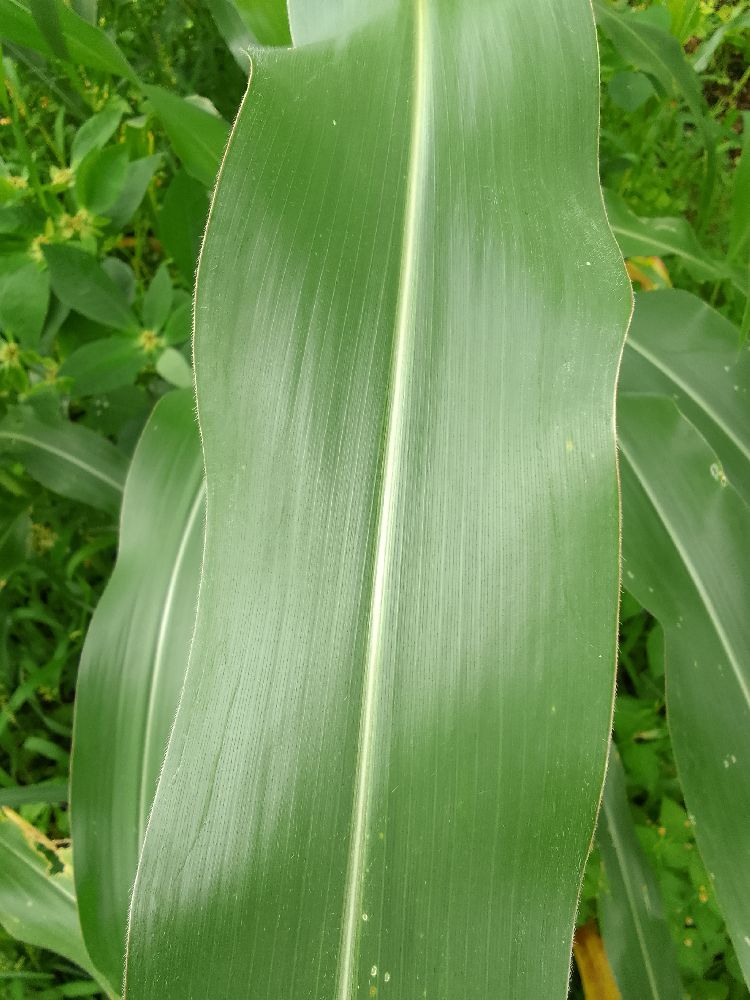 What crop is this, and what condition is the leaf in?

maize, healthy
